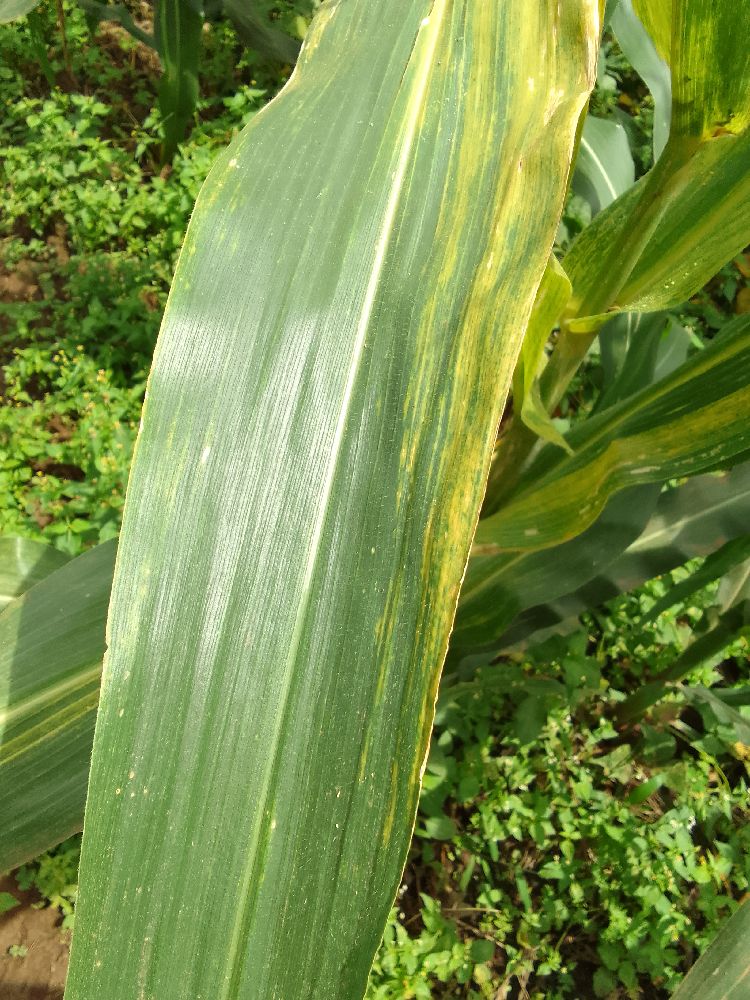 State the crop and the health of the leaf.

maize, maize lethal necrosis
